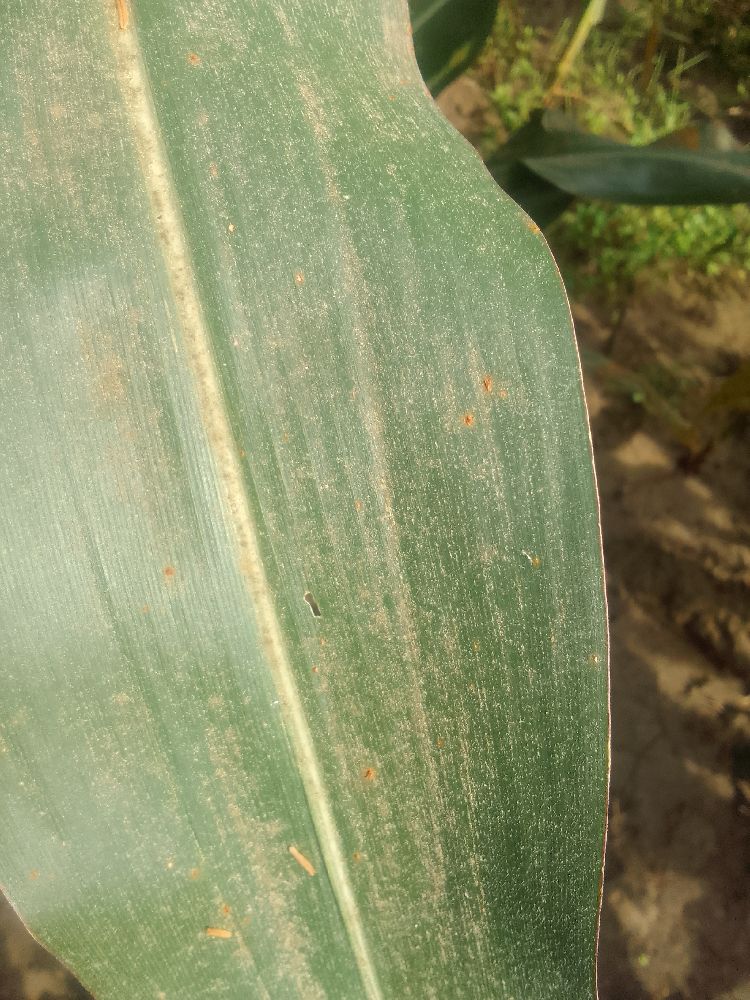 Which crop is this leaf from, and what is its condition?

maize, healthy
